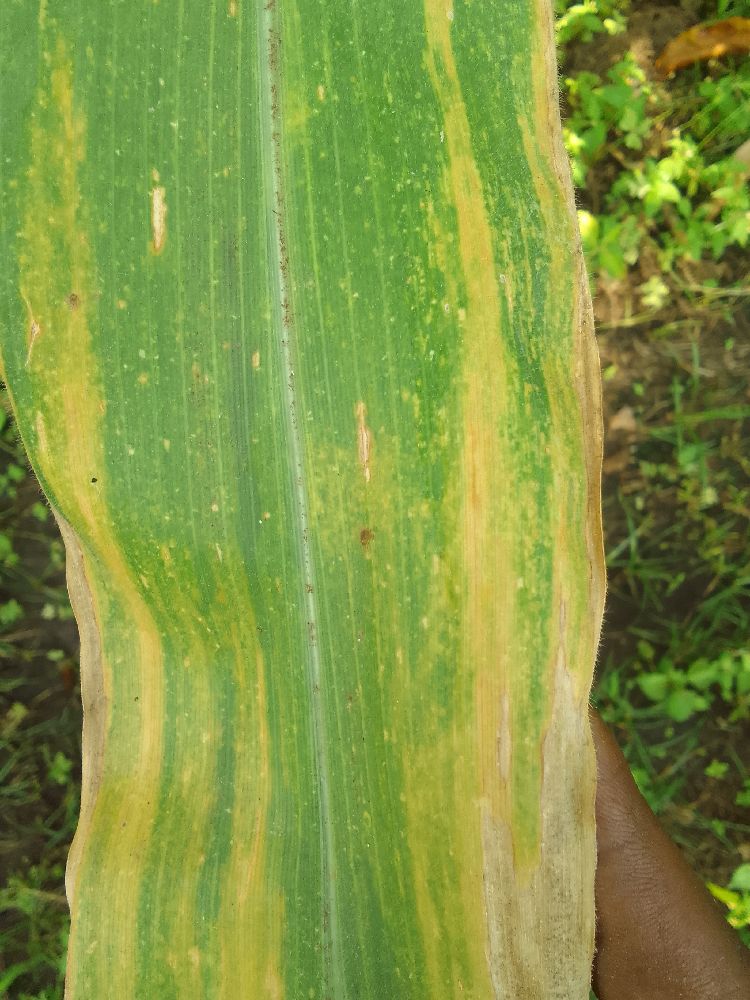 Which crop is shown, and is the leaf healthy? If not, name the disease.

maize, maize lethal necrosis
